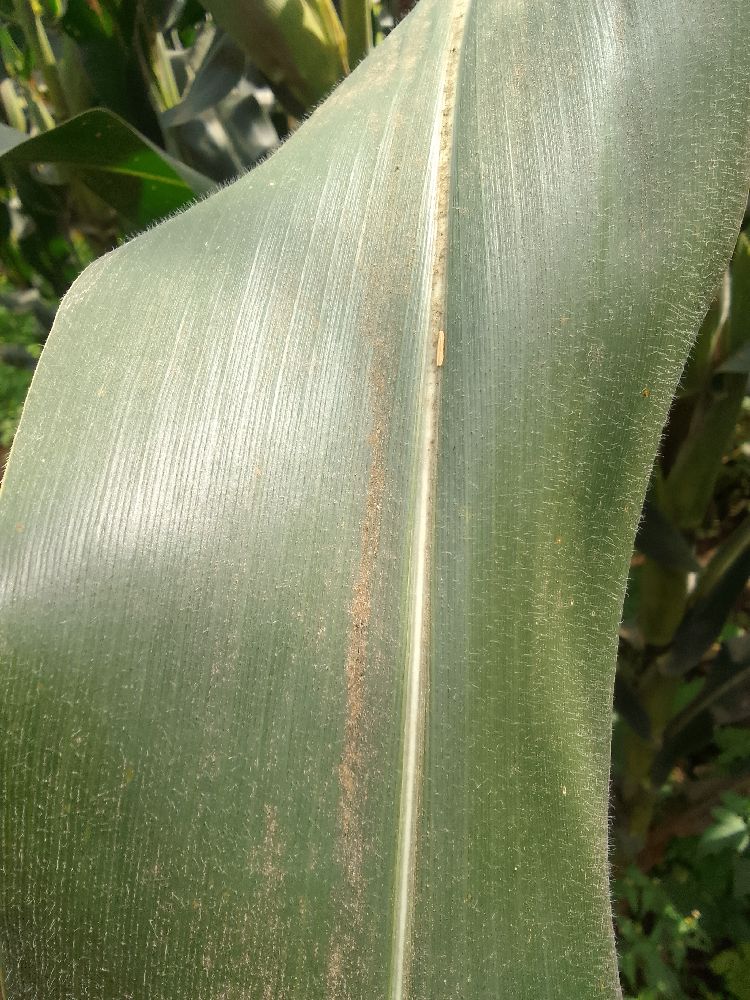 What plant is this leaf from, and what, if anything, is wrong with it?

maize, healthy
